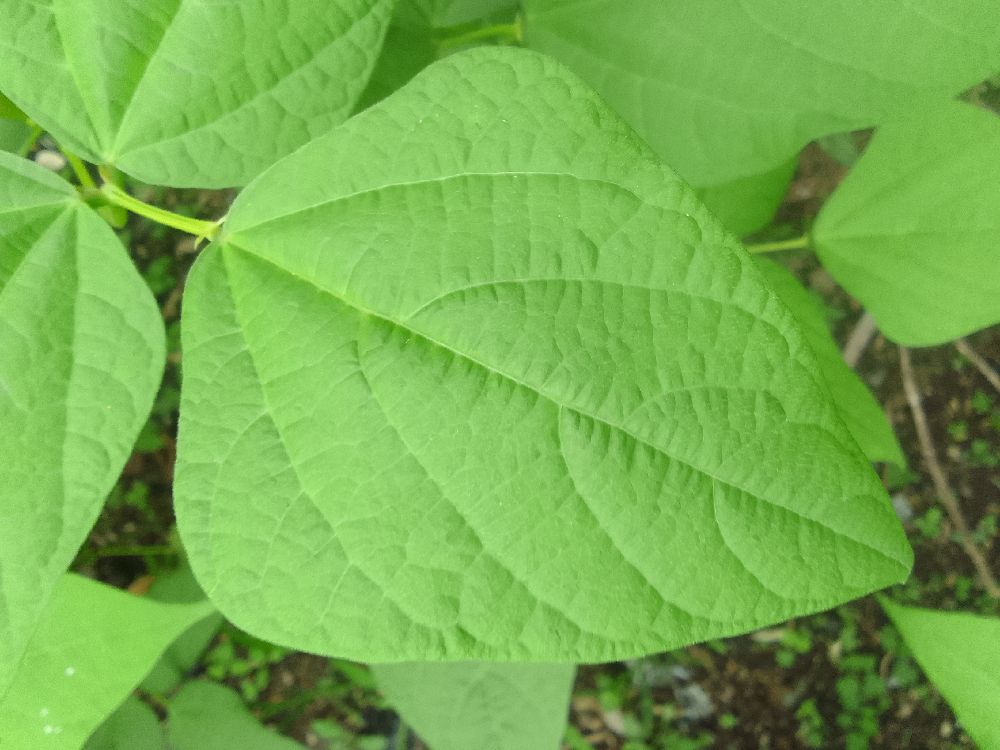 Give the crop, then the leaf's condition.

common bean, healthy
